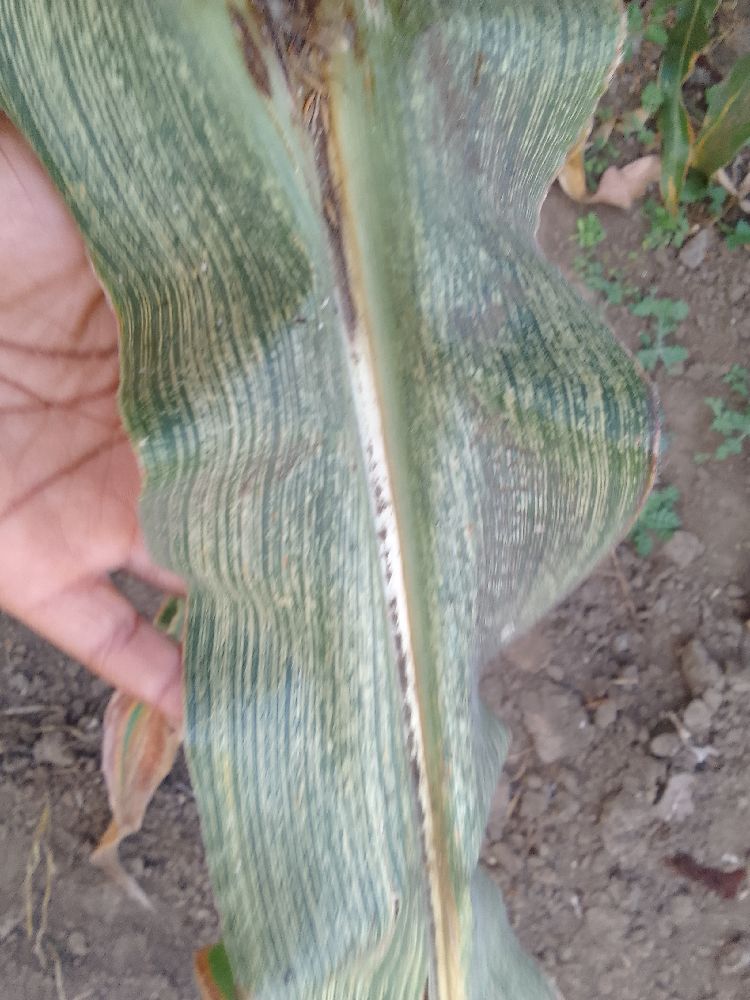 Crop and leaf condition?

maize, maize streak virus
